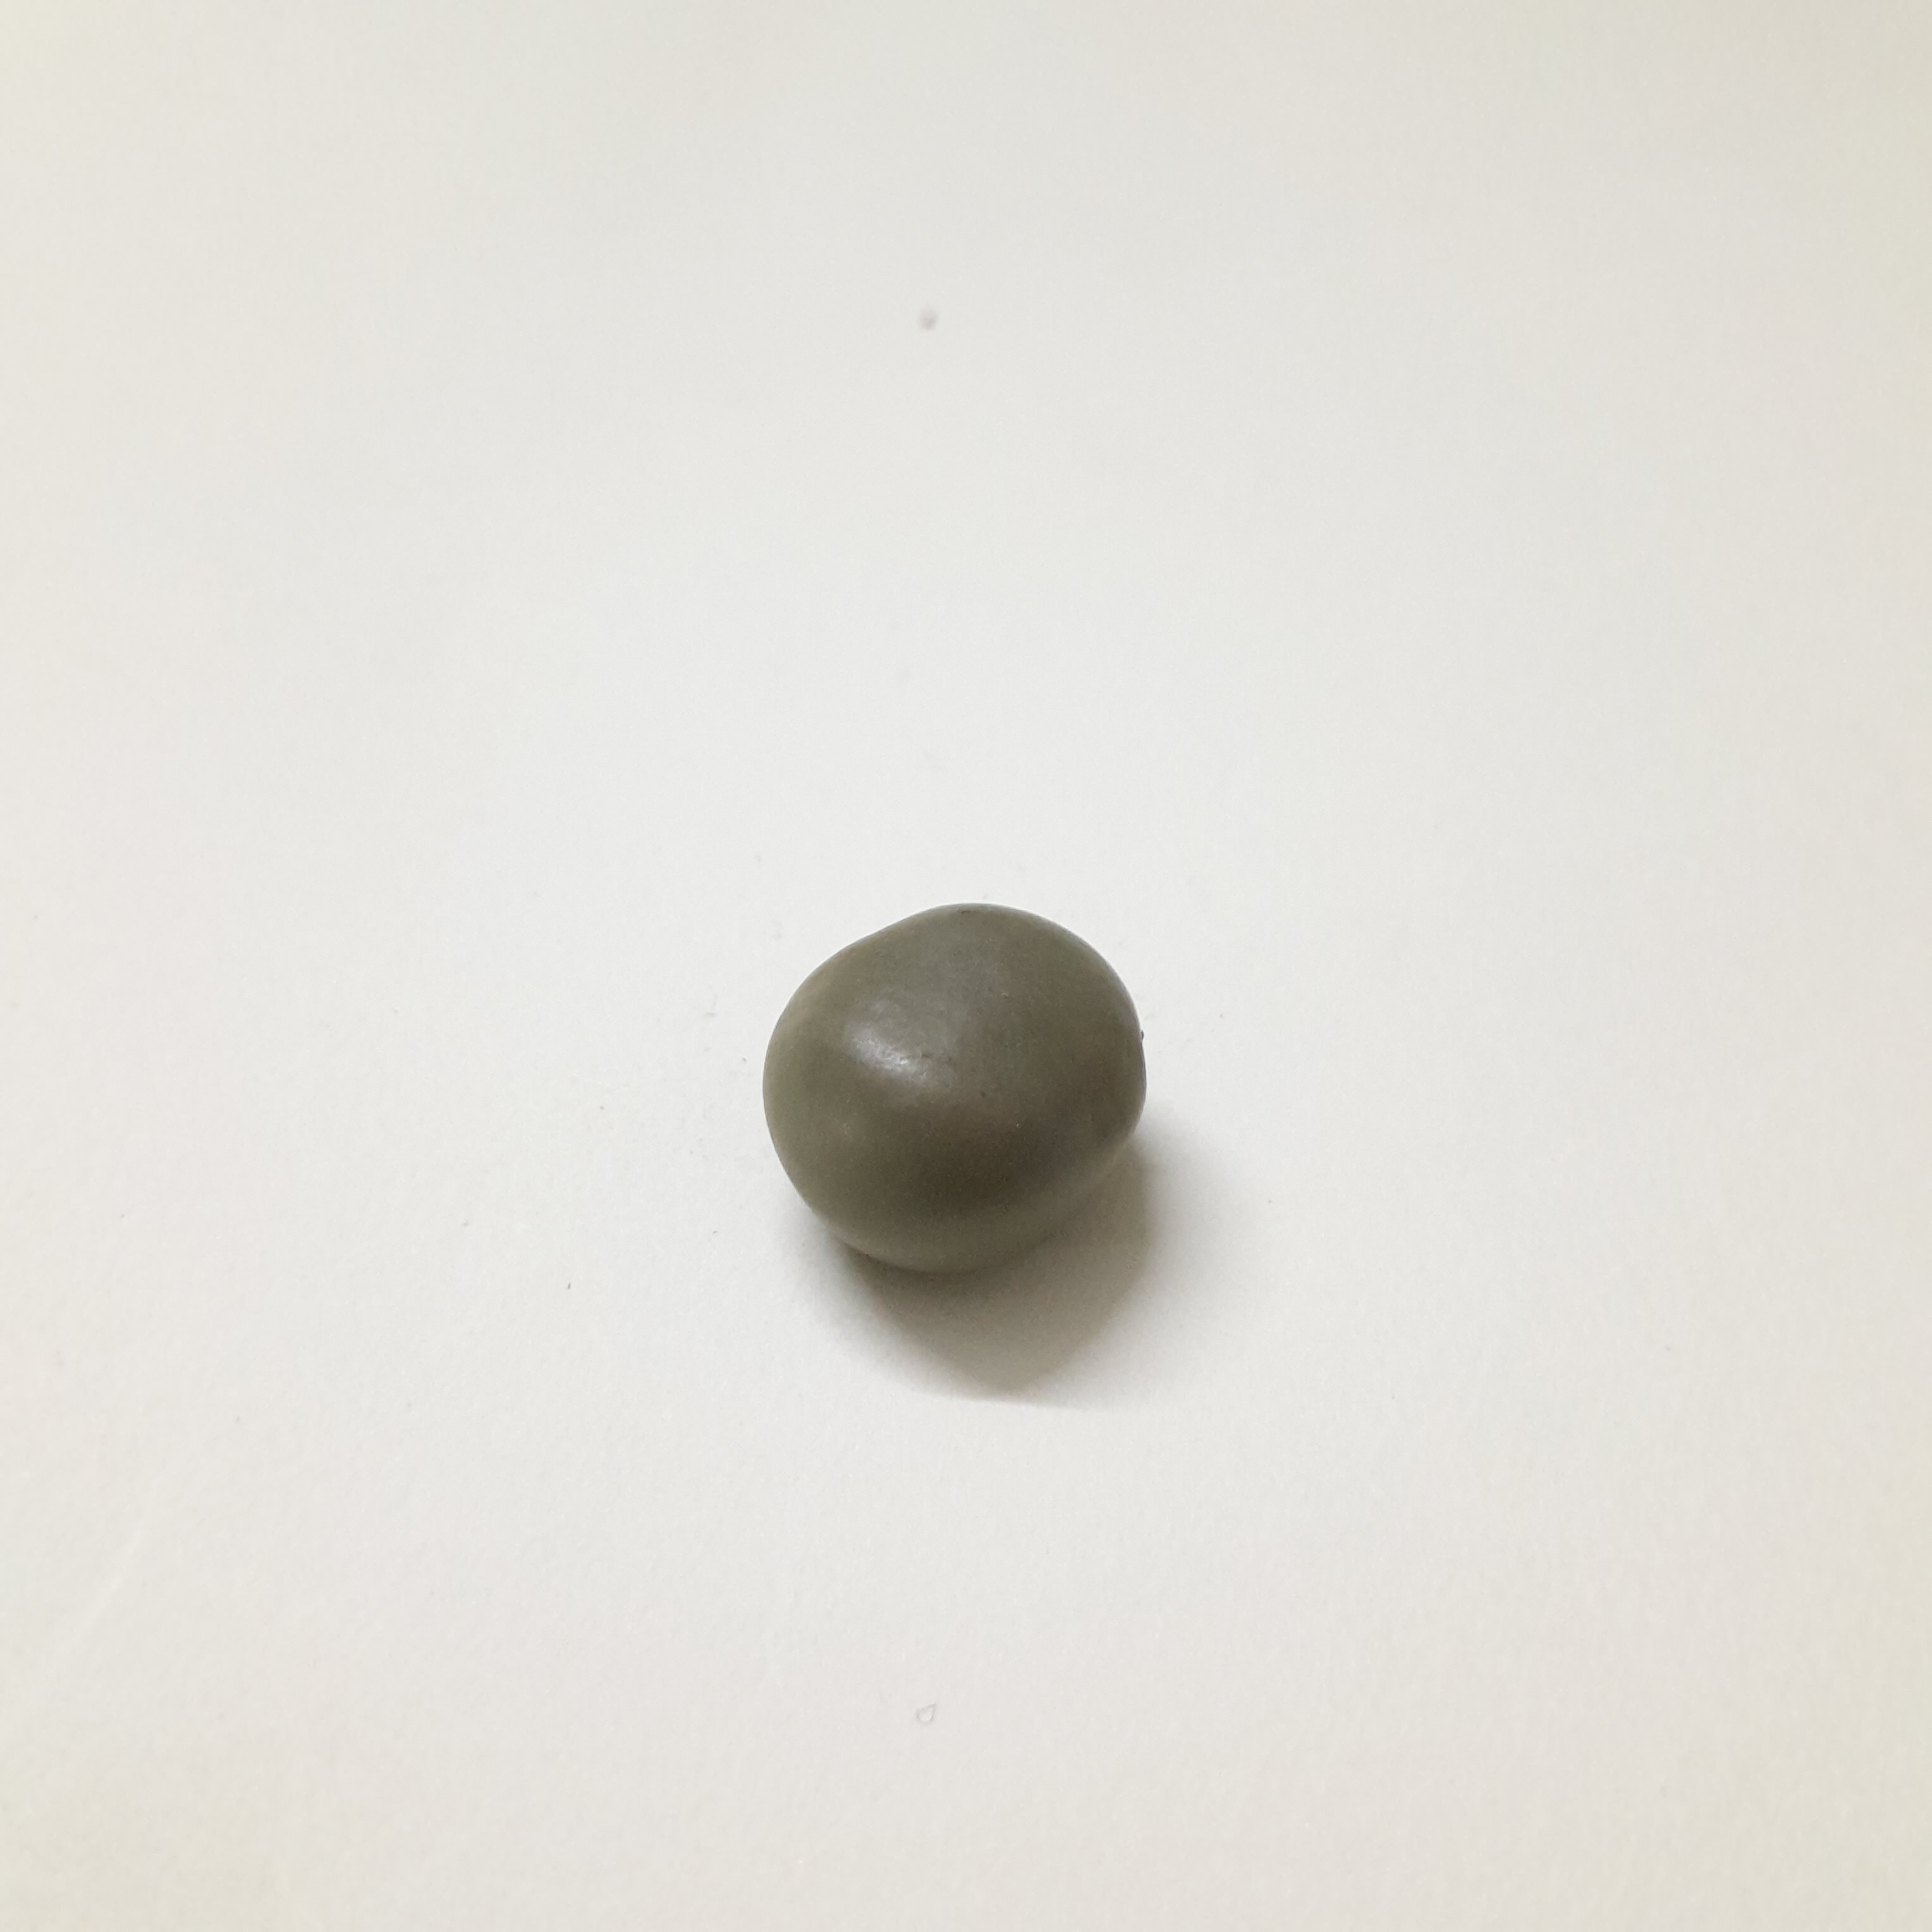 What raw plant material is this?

sagargota
